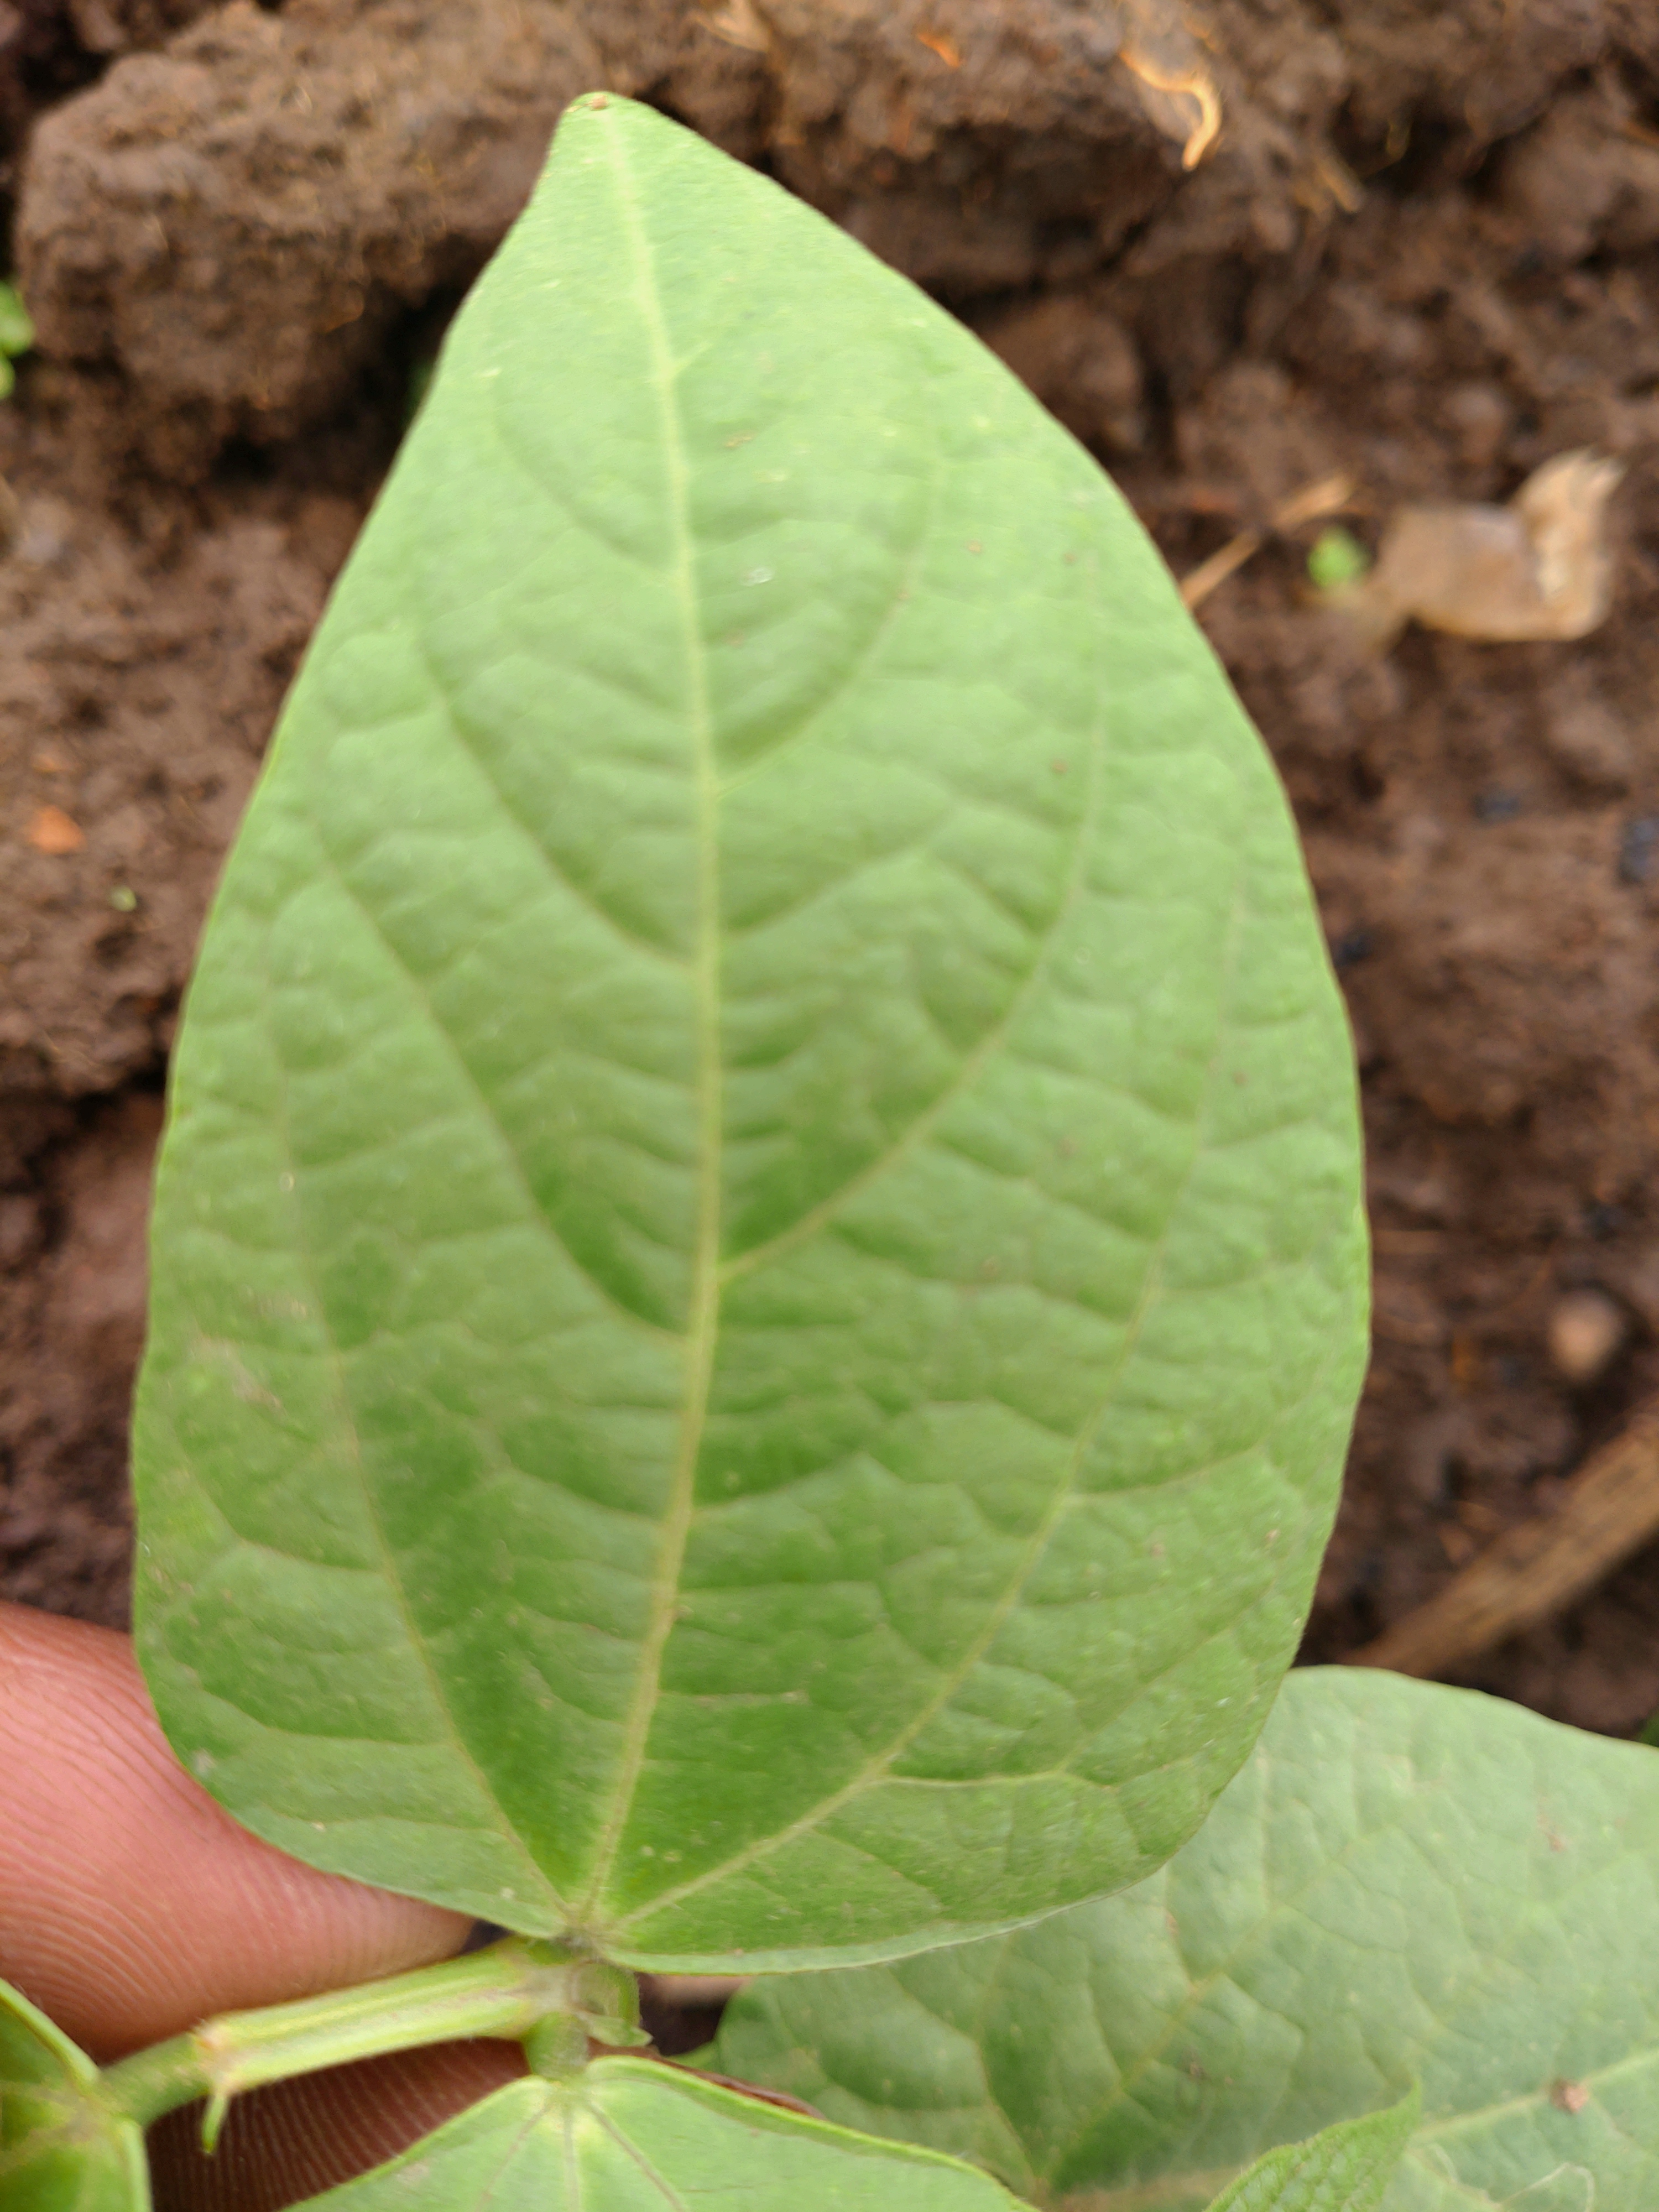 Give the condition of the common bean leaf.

healthy
